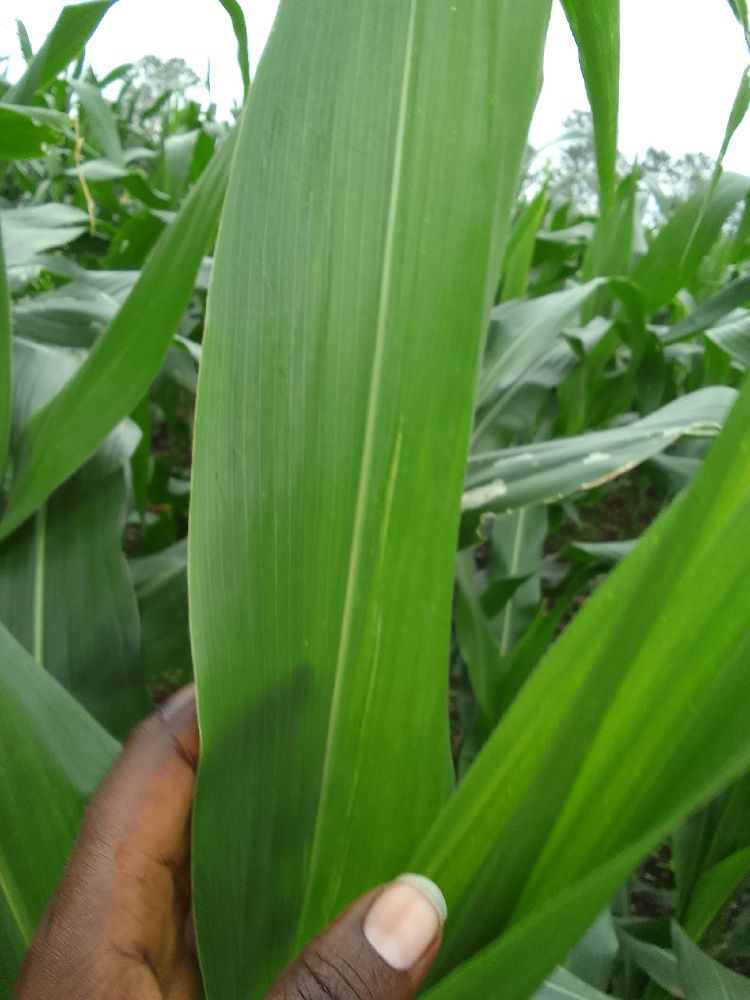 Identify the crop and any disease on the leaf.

maize, healthy
